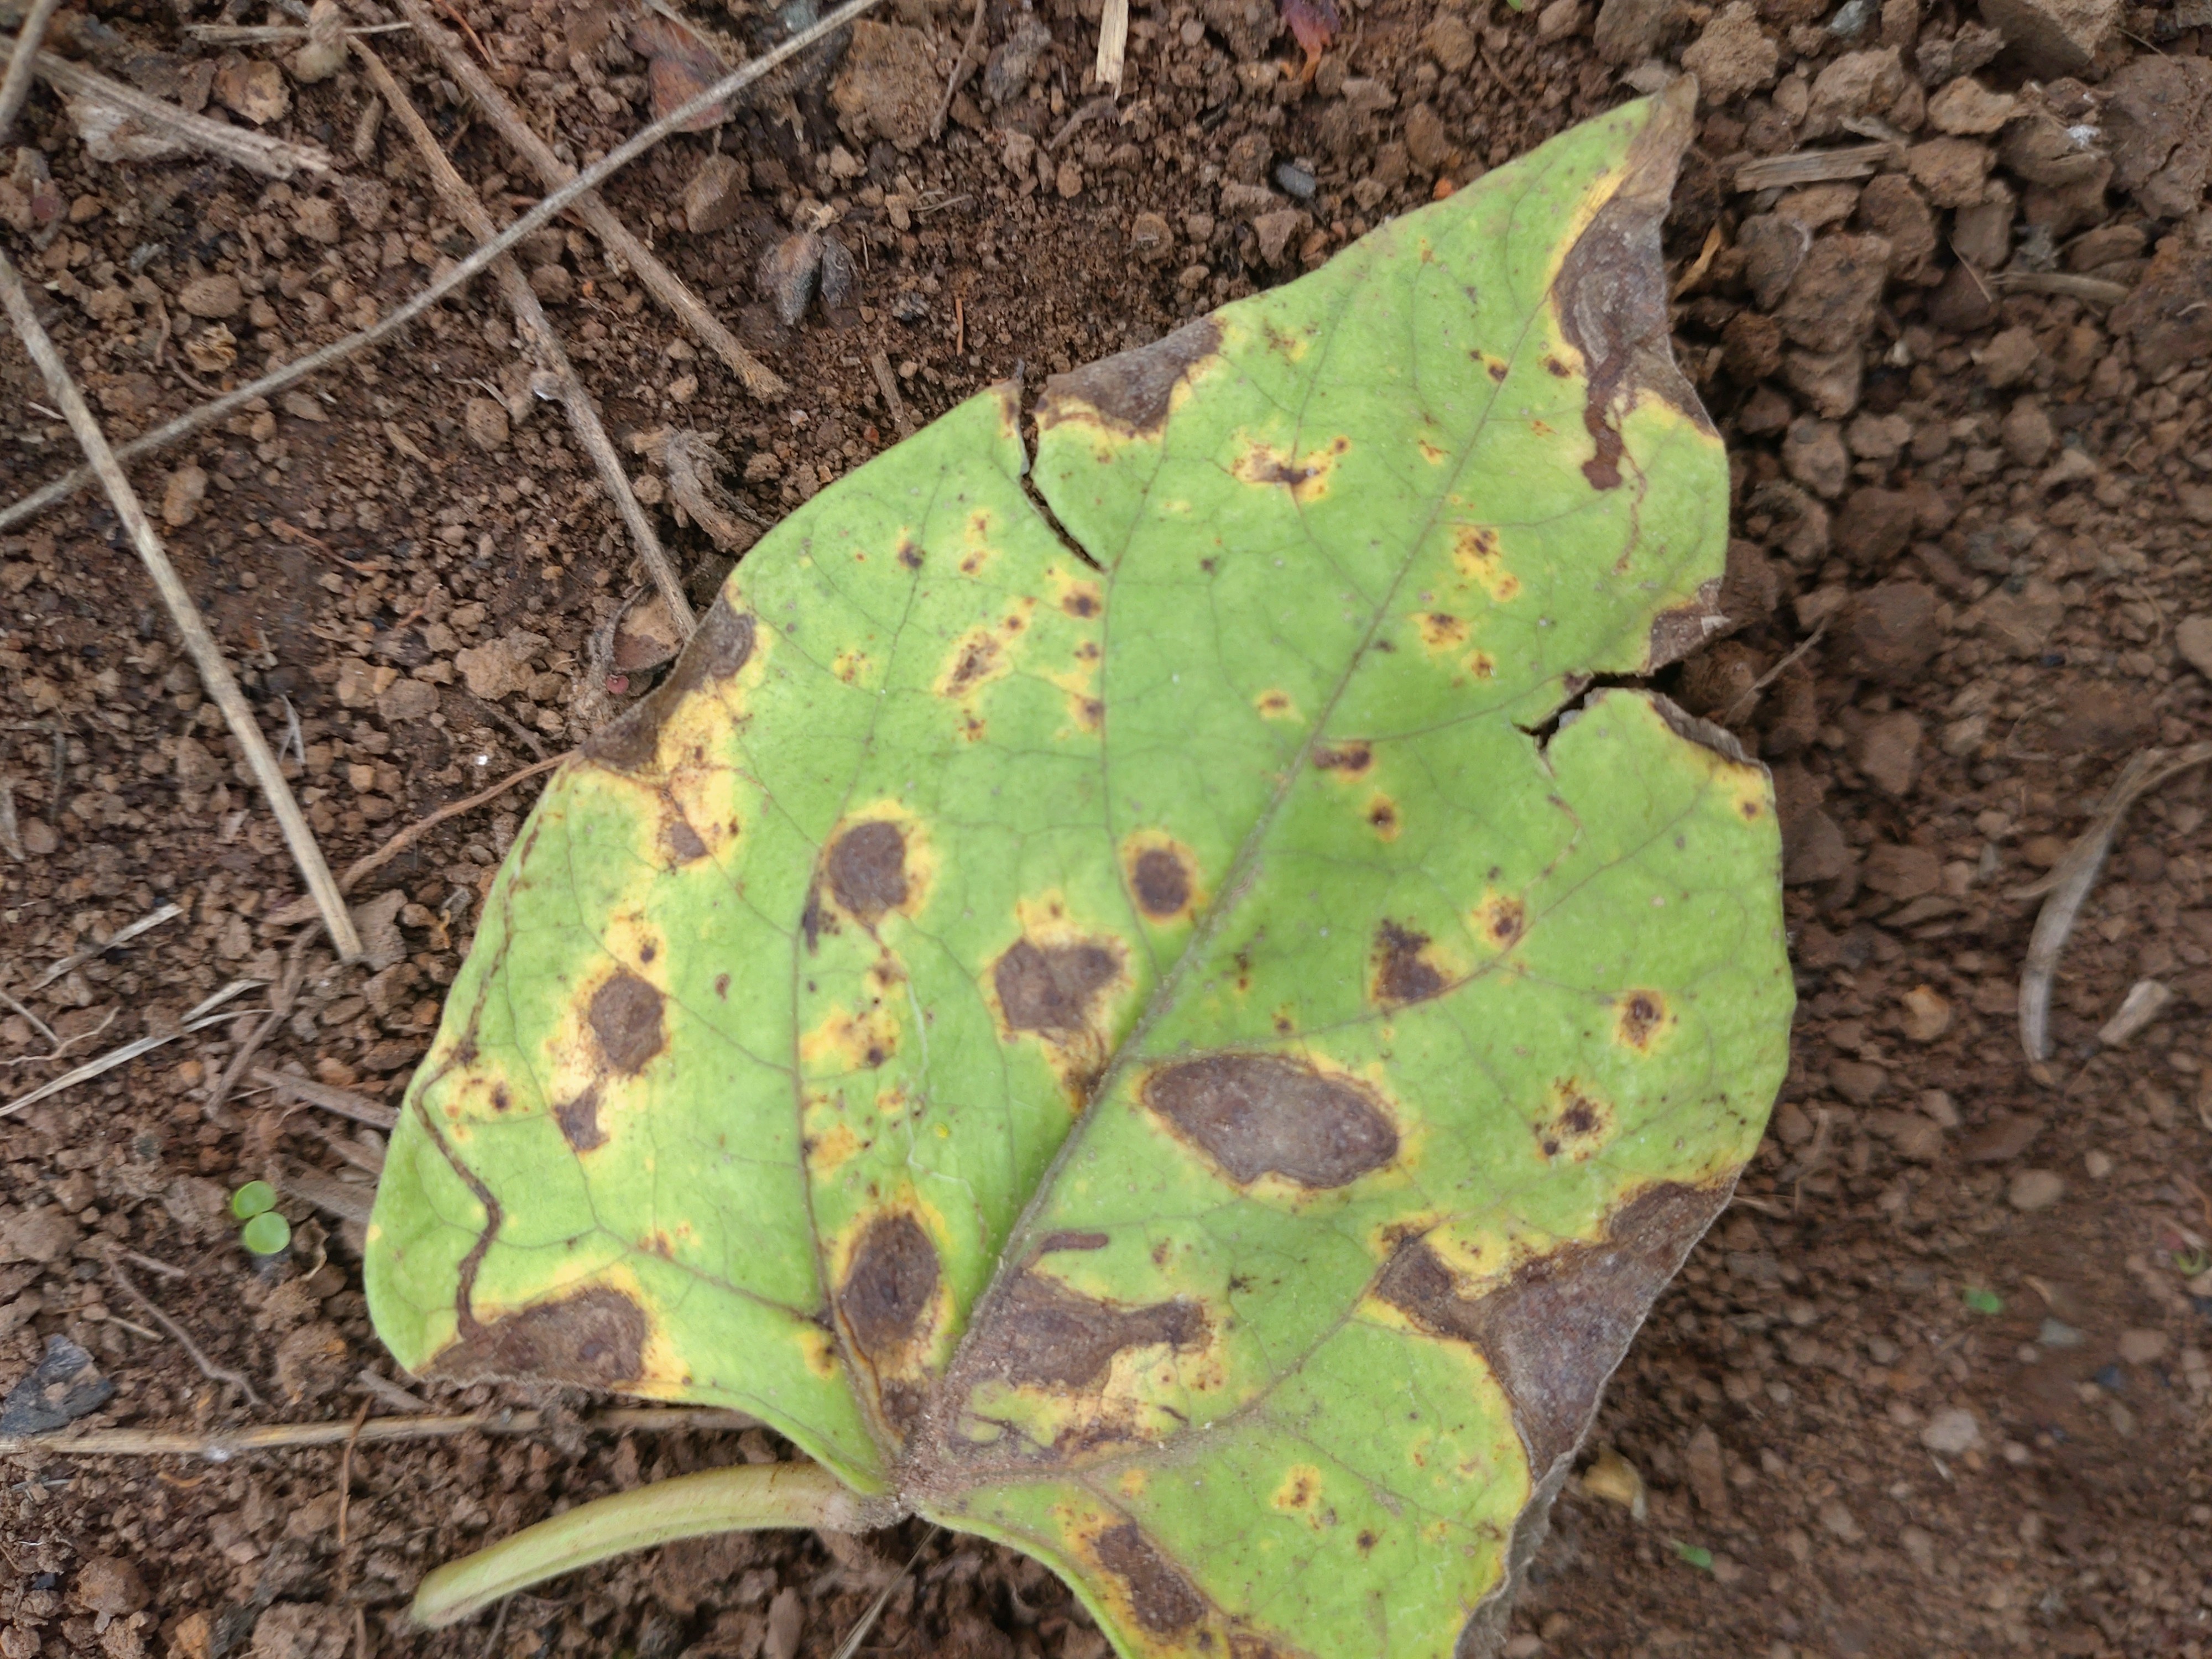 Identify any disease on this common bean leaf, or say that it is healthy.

rust
